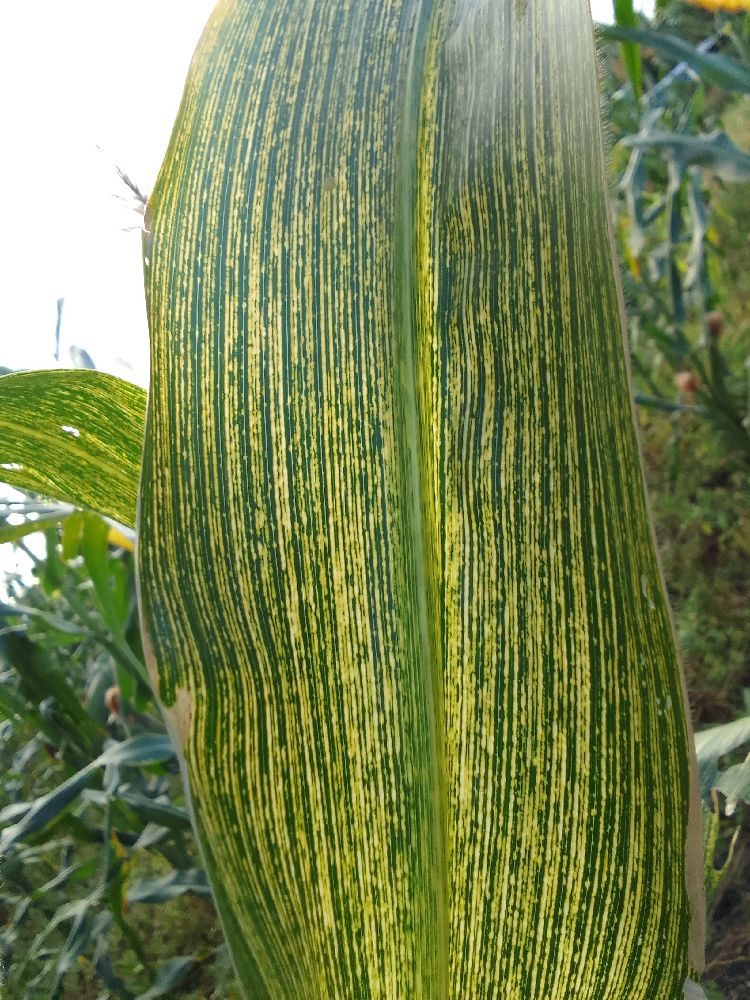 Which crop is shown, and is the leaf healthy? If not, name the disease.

maize, maize streak virus
